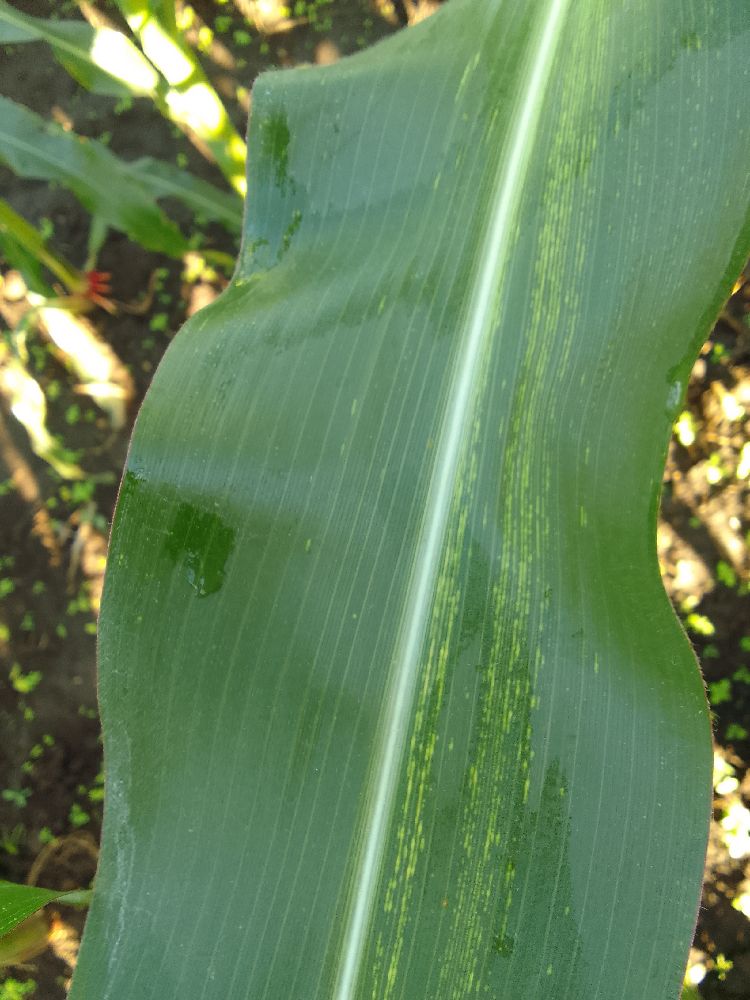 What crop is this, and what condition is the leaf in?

maize, maize streak virus
